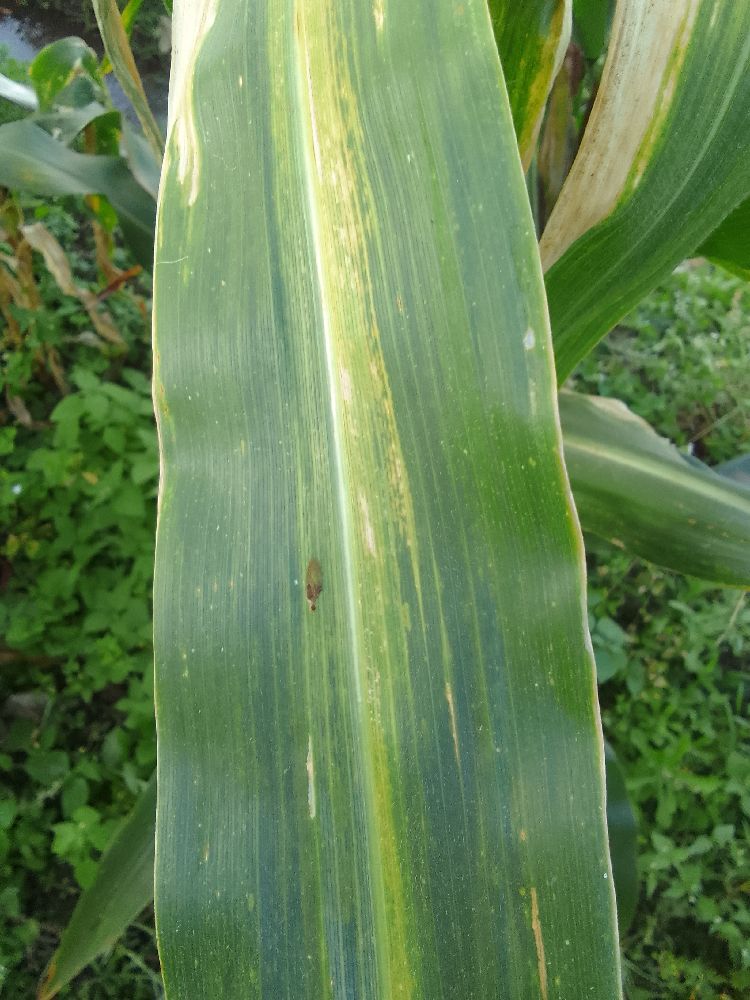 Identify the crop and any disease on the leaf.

maize, maize lethal necrosis
